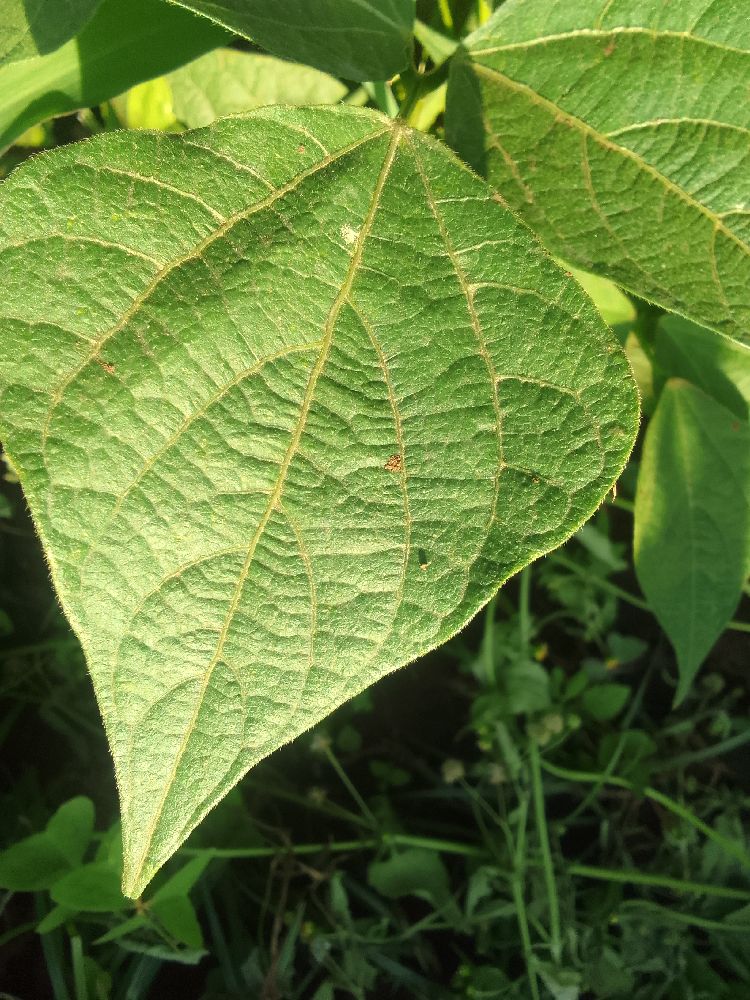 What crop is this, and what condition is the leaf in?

common bean, healthy
